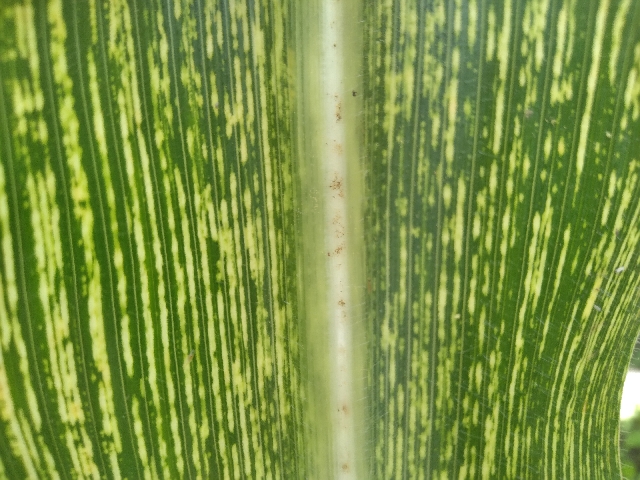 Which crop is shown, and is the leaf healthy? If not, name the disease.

maize, maize streak virus
